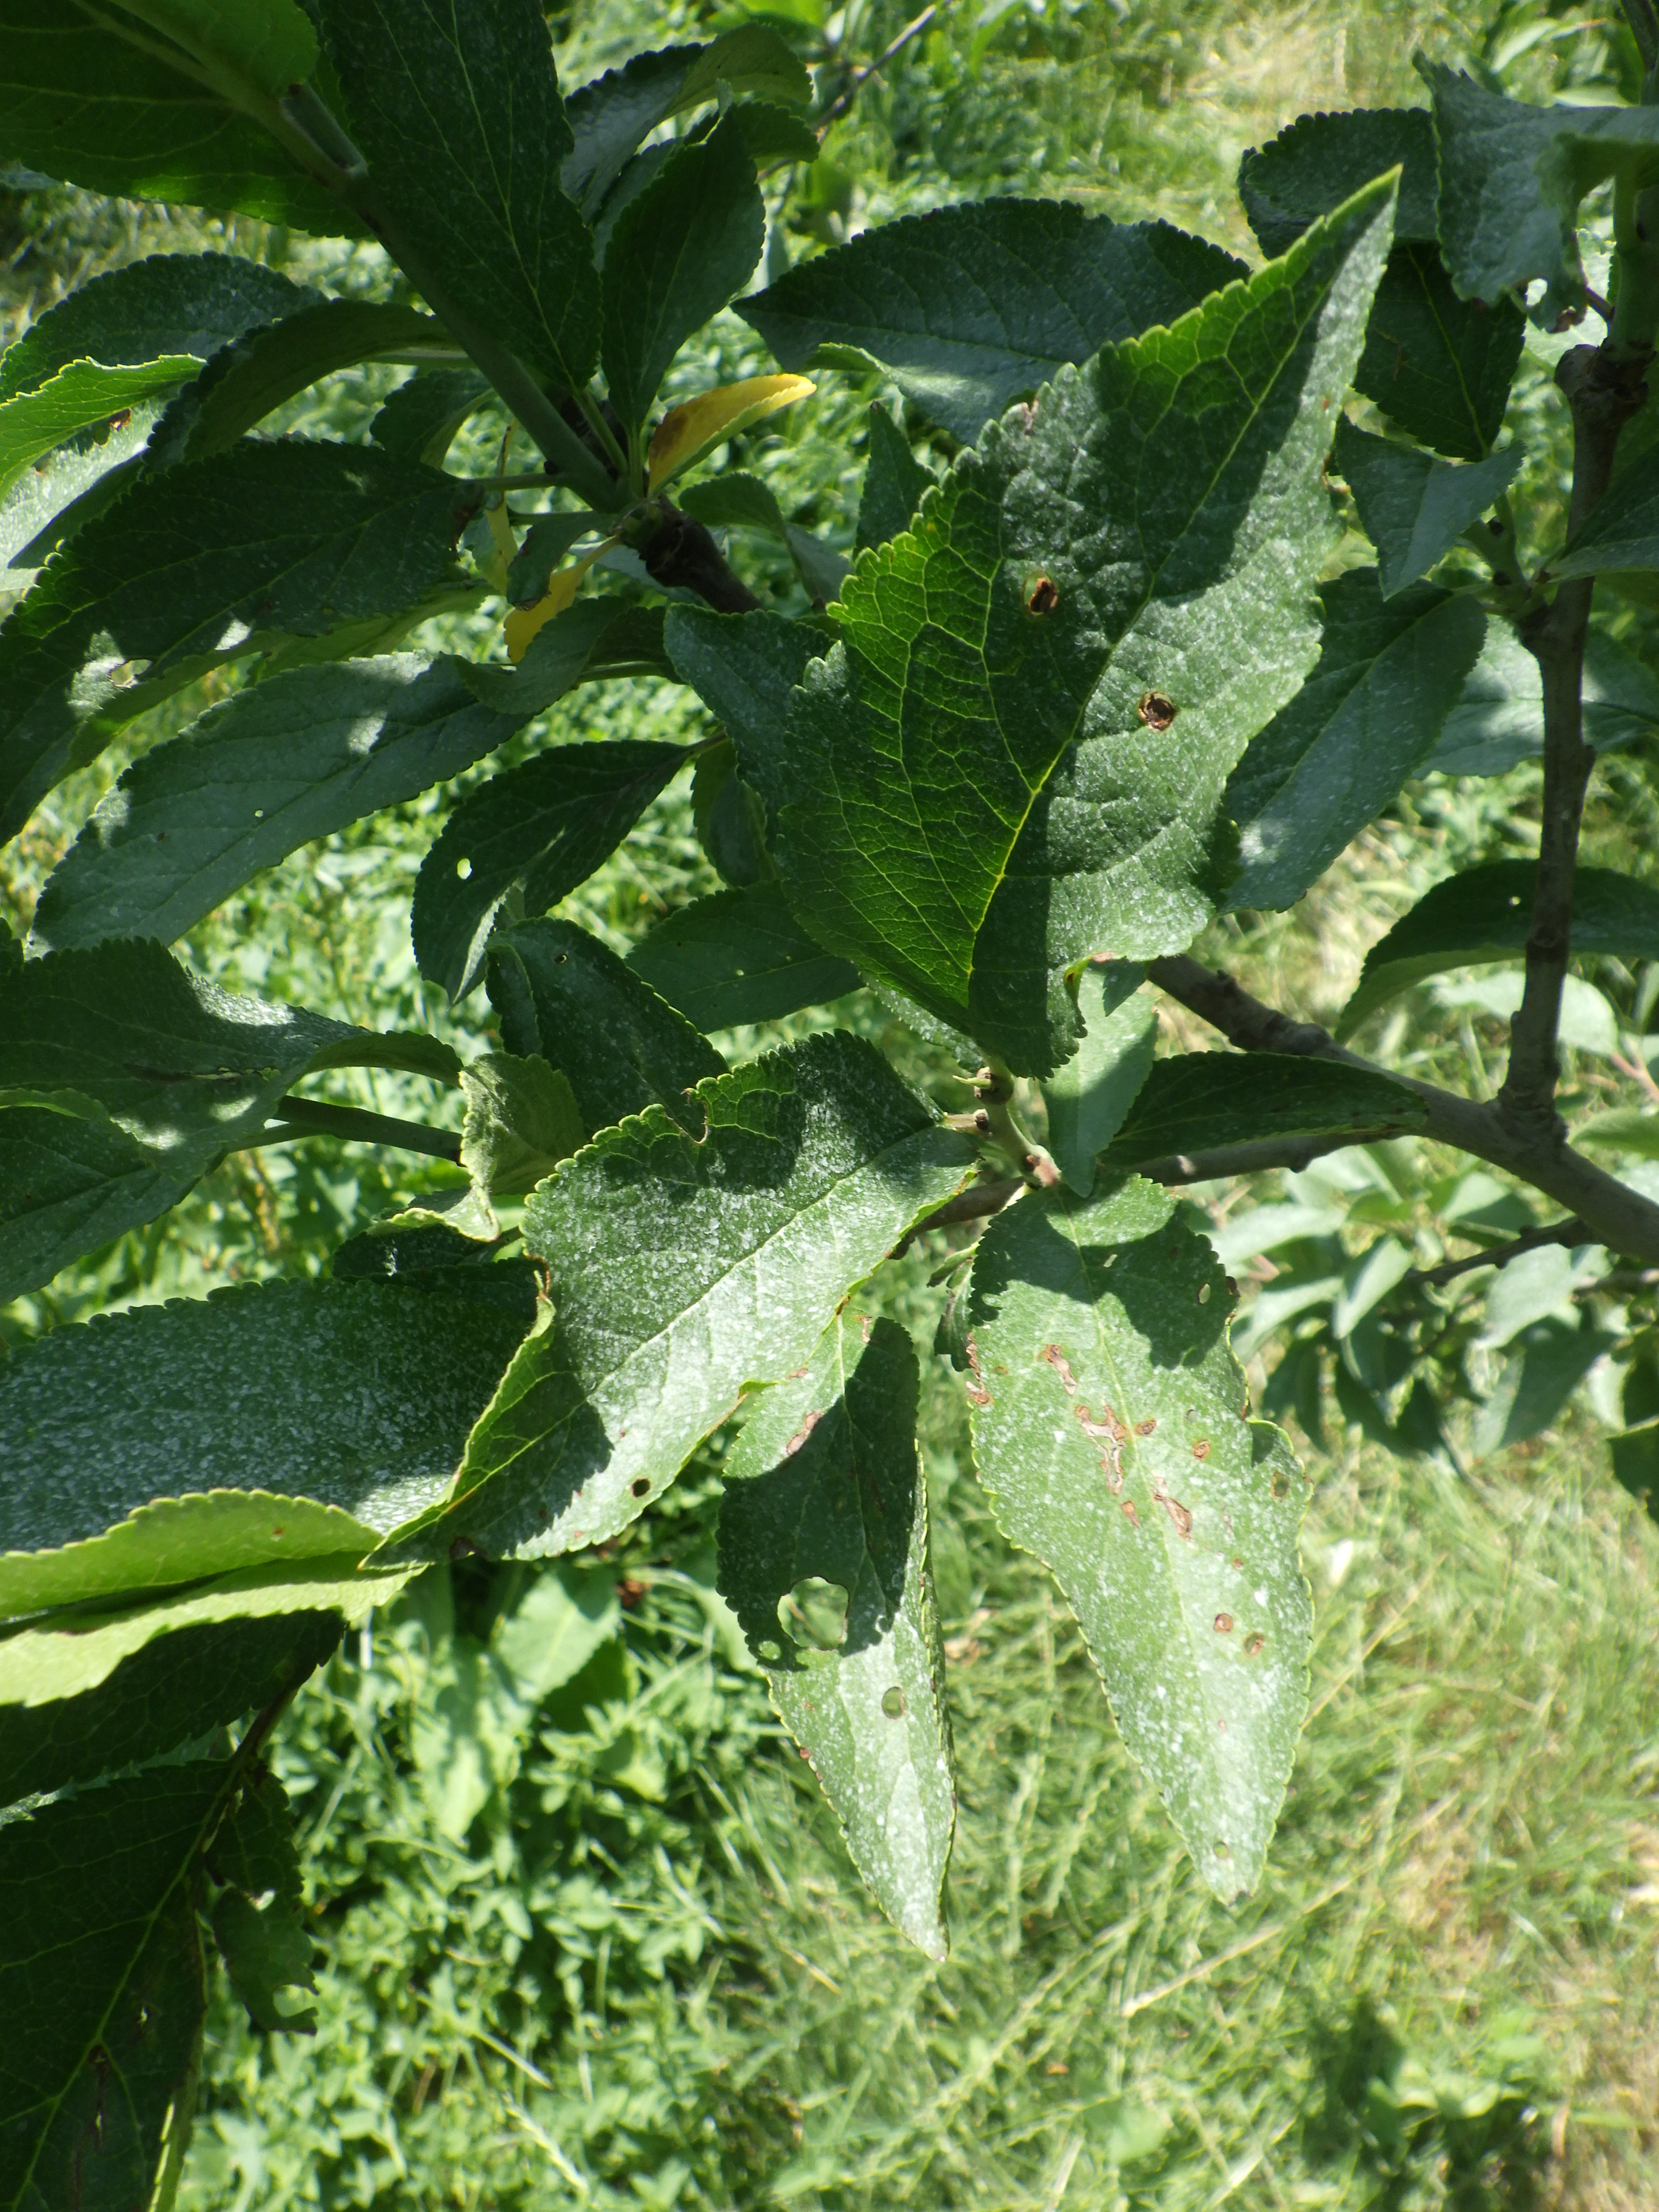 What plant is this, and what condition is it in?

plum, shot hole disease
